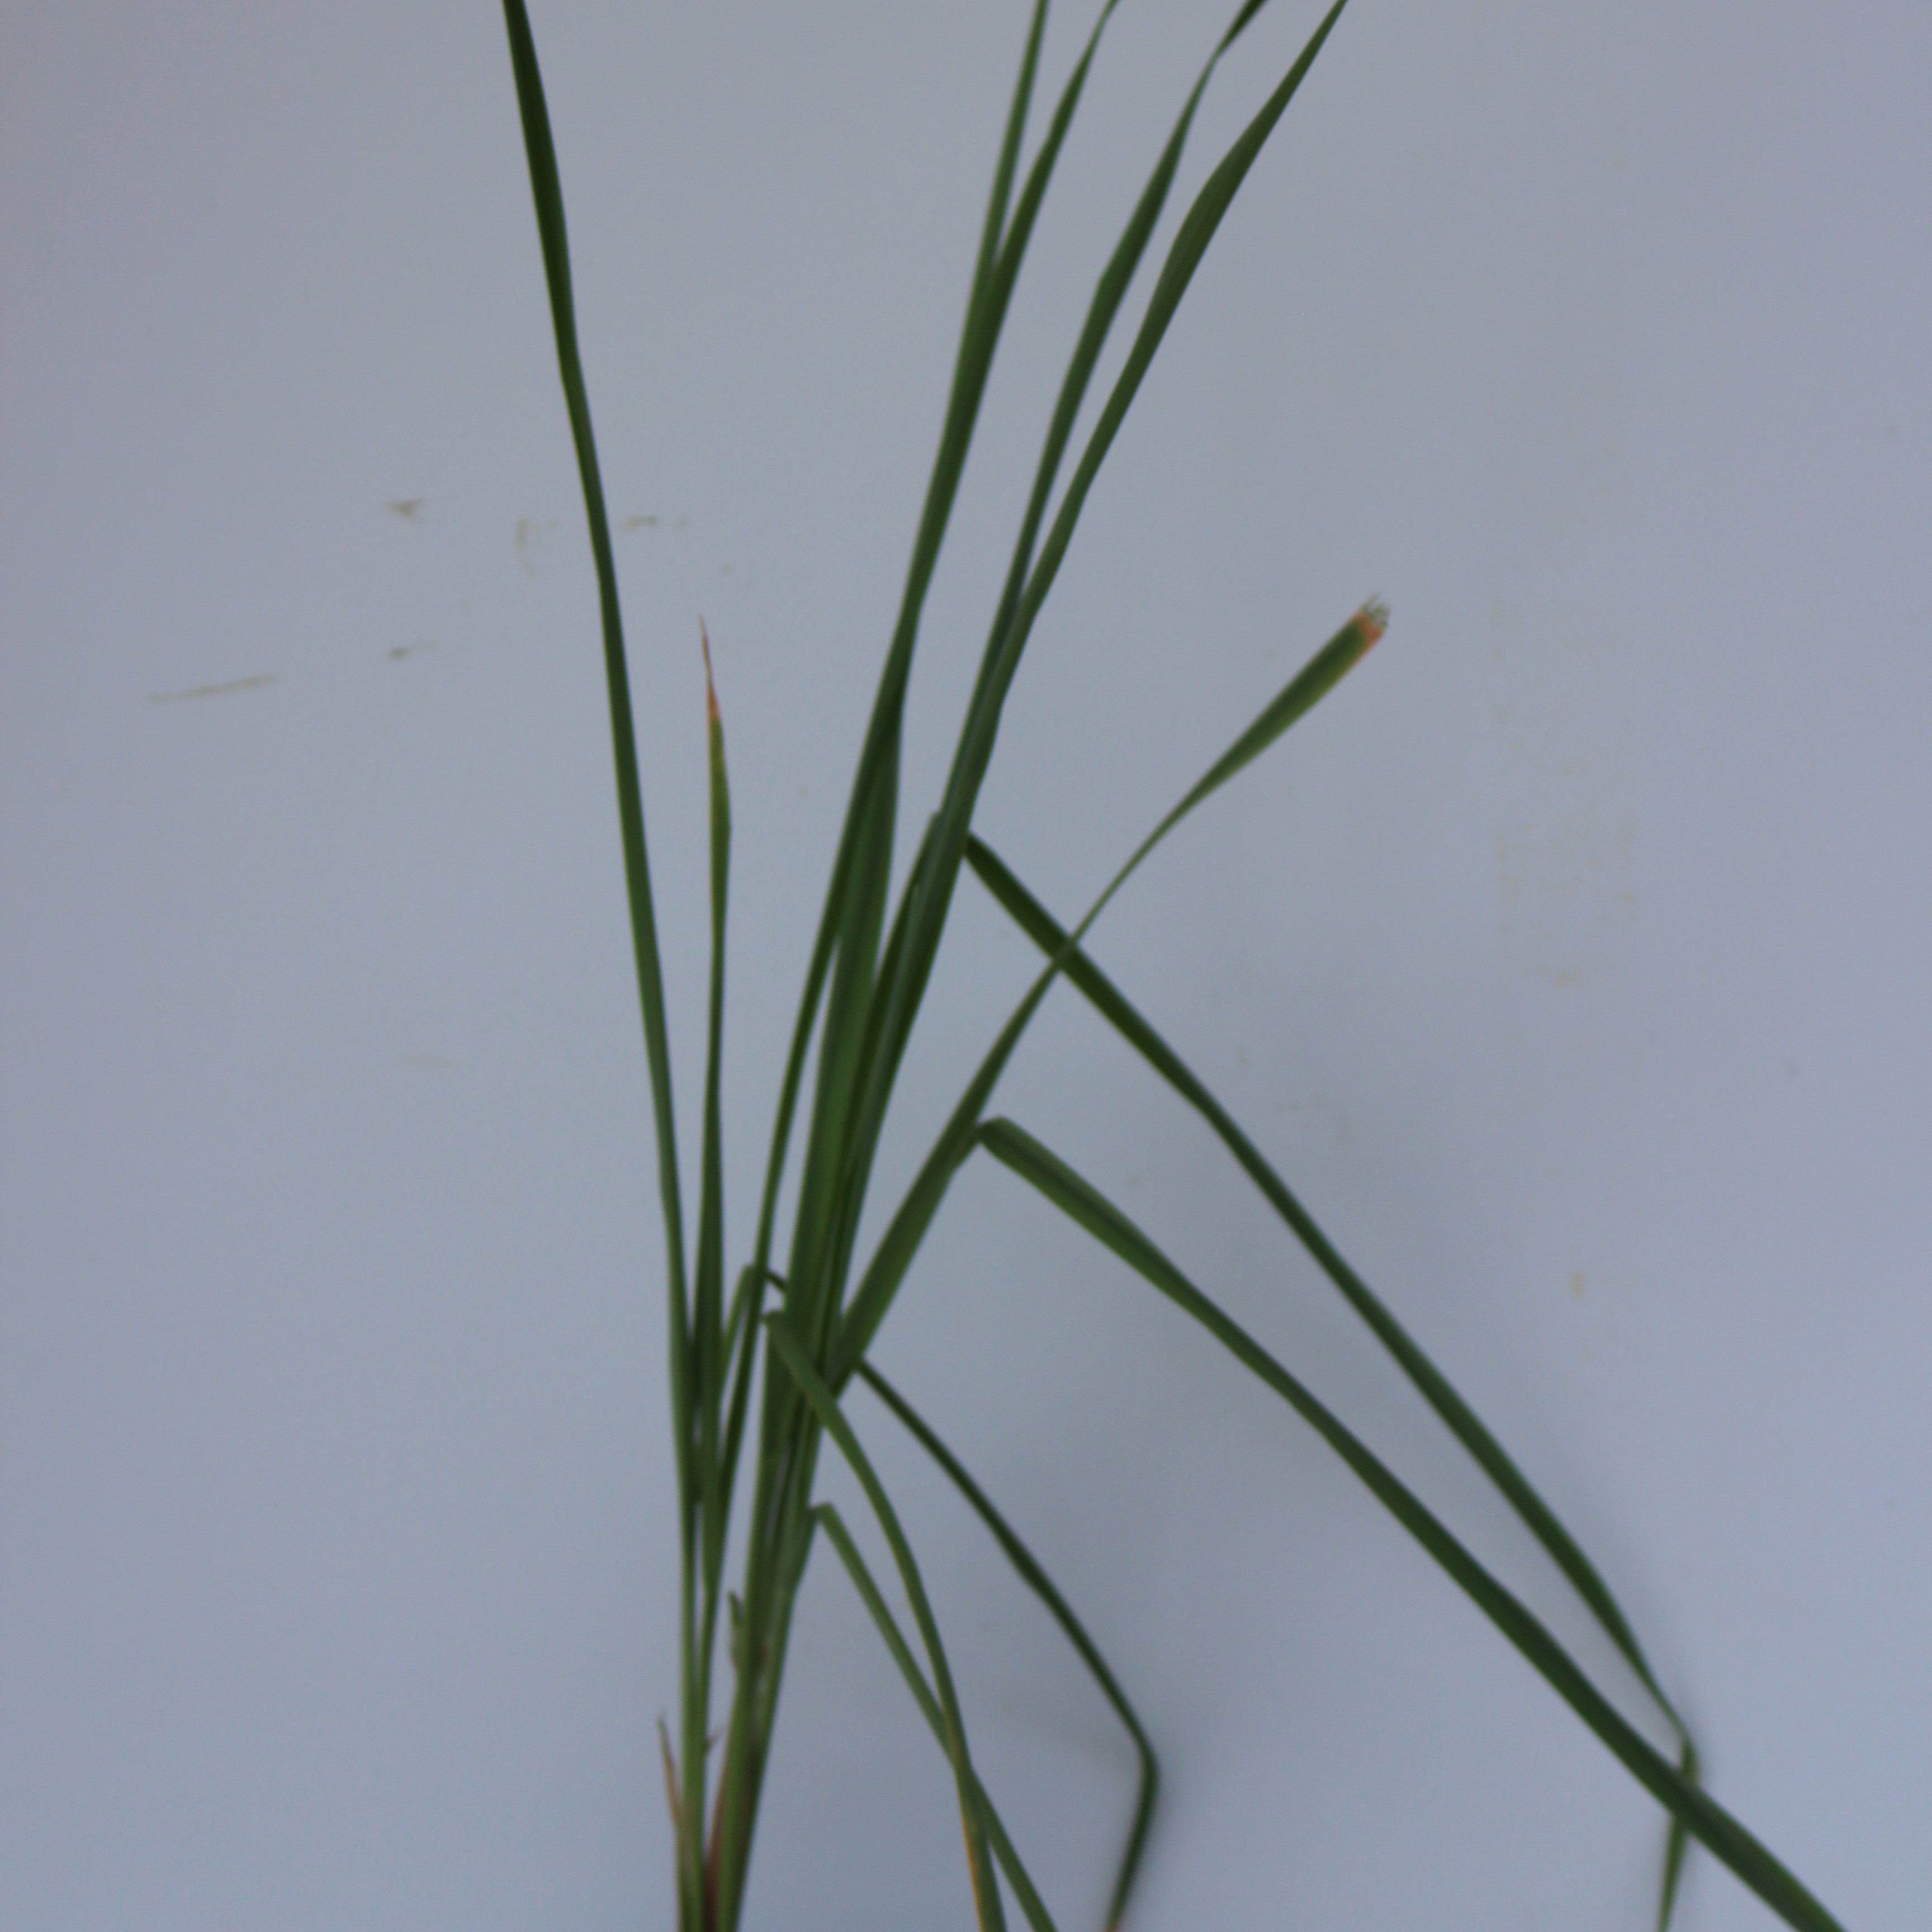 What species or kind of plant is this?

Avena sterilis
